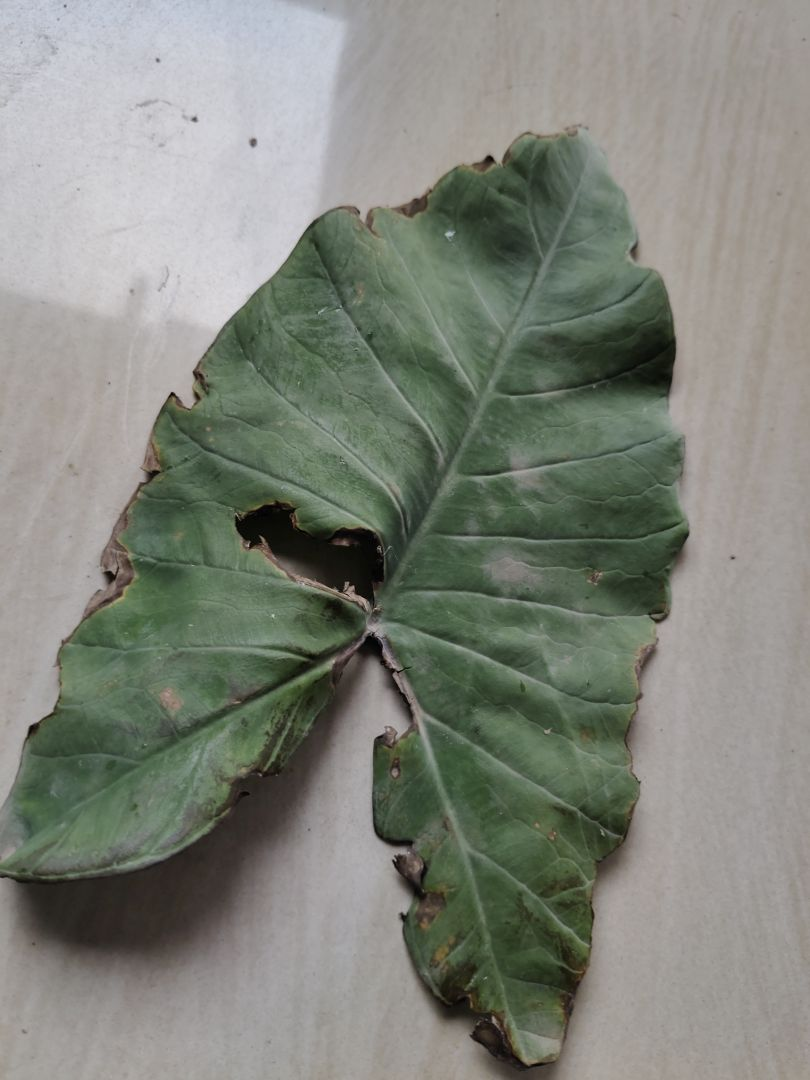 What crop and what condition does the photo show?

taro, leaf blight
